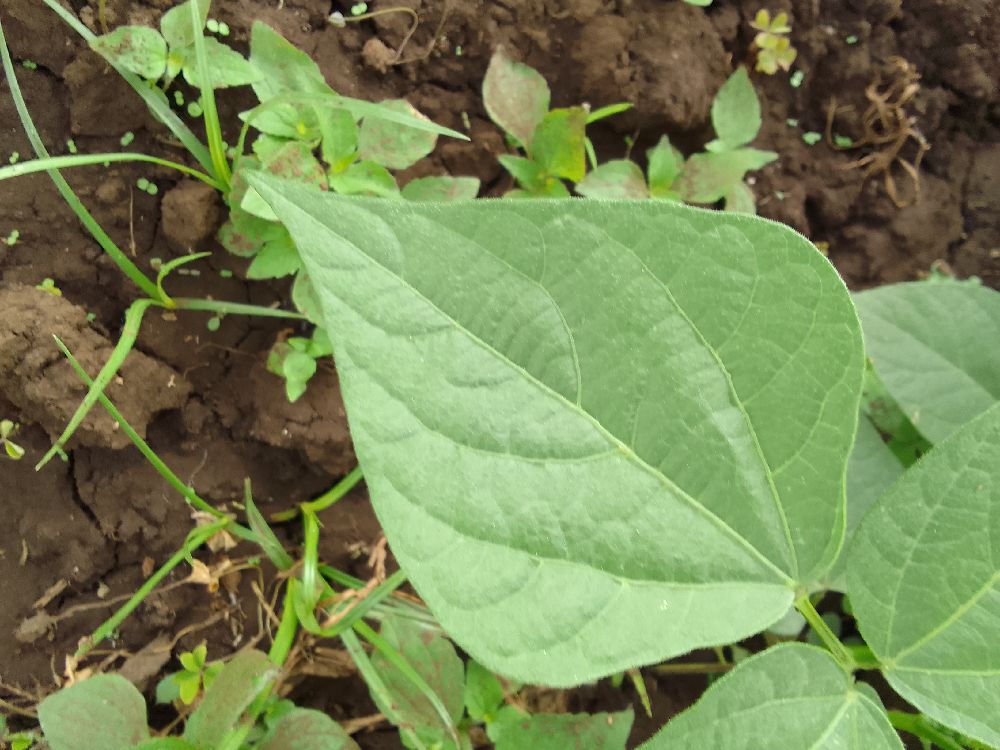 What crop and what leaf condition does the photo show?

common bean, healthy
